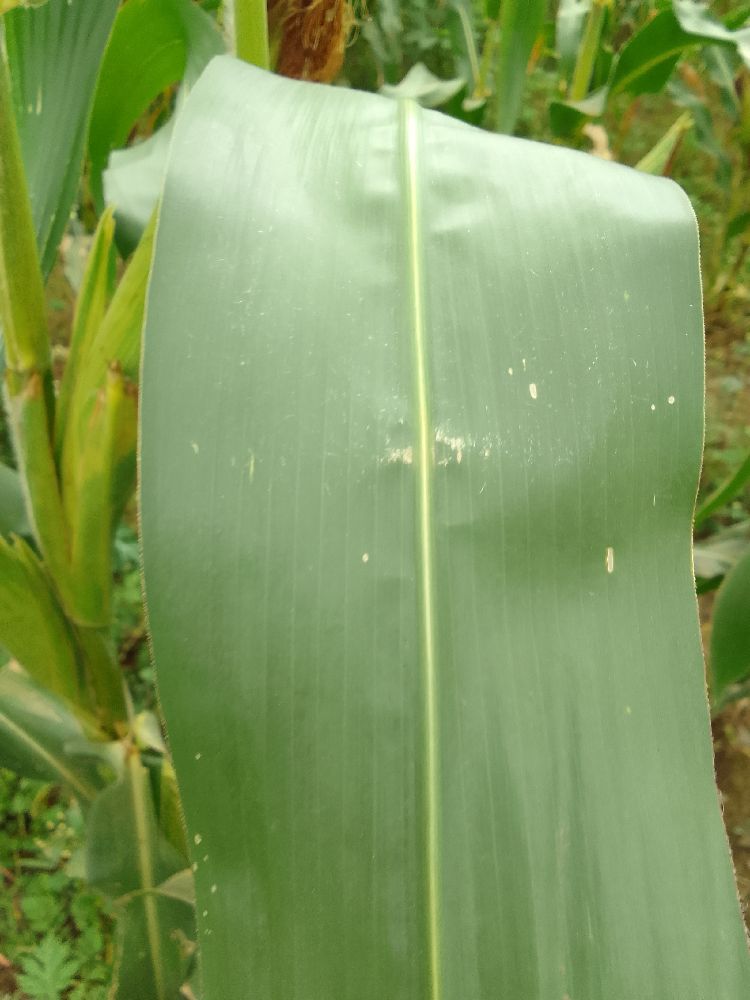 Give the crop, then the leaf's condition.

maize, healthy
